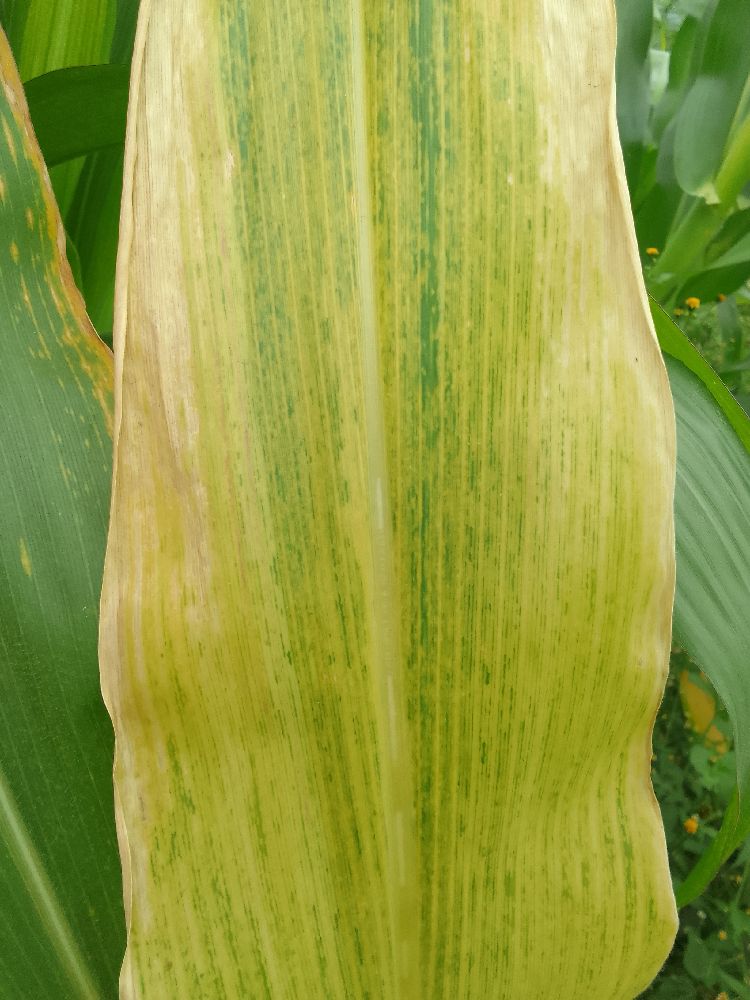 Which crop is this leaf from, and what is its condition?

maize, maize lethal necrosis
